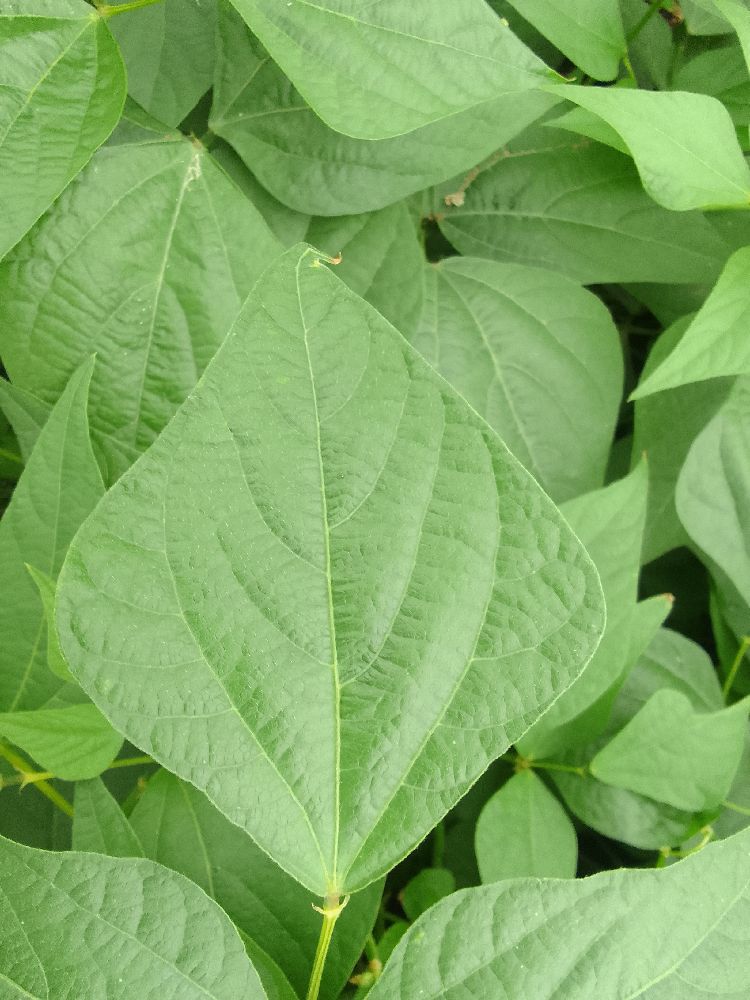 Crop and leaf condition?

common bean, healthy
